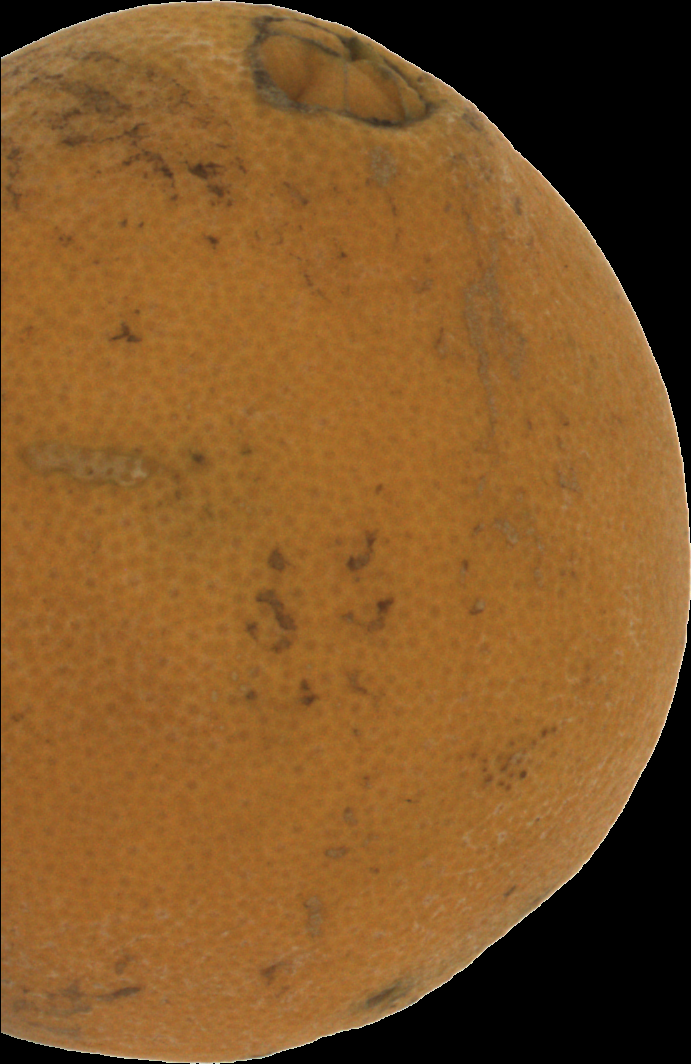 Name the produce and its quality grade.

orange, bad
